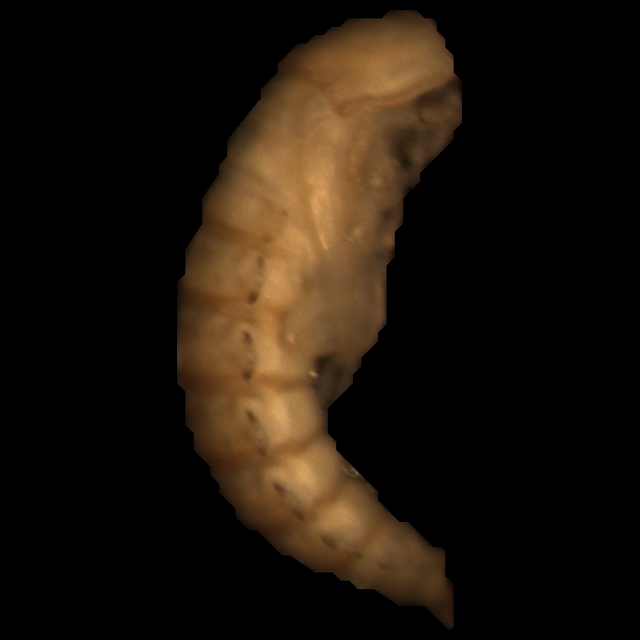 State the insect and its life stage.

mealworm pupa
